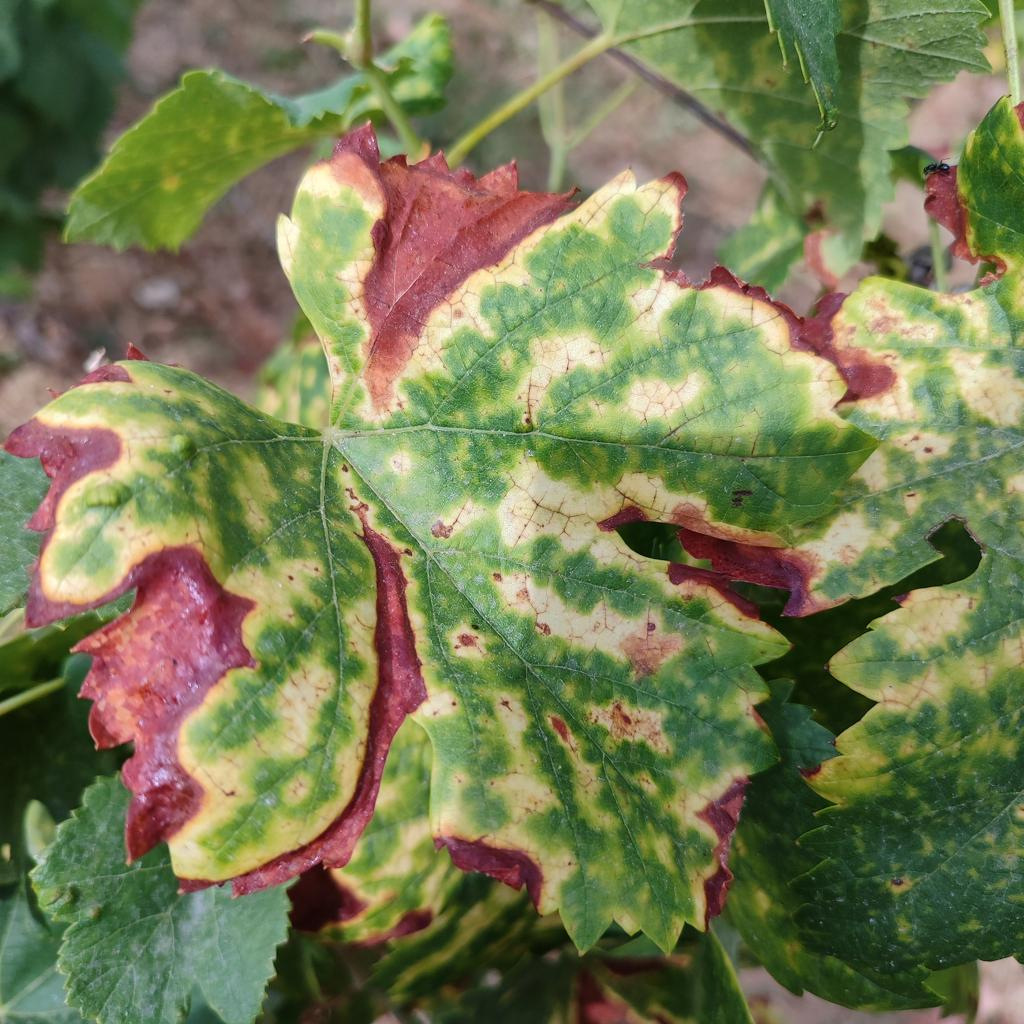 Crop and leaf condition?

grapevine, esca complex
